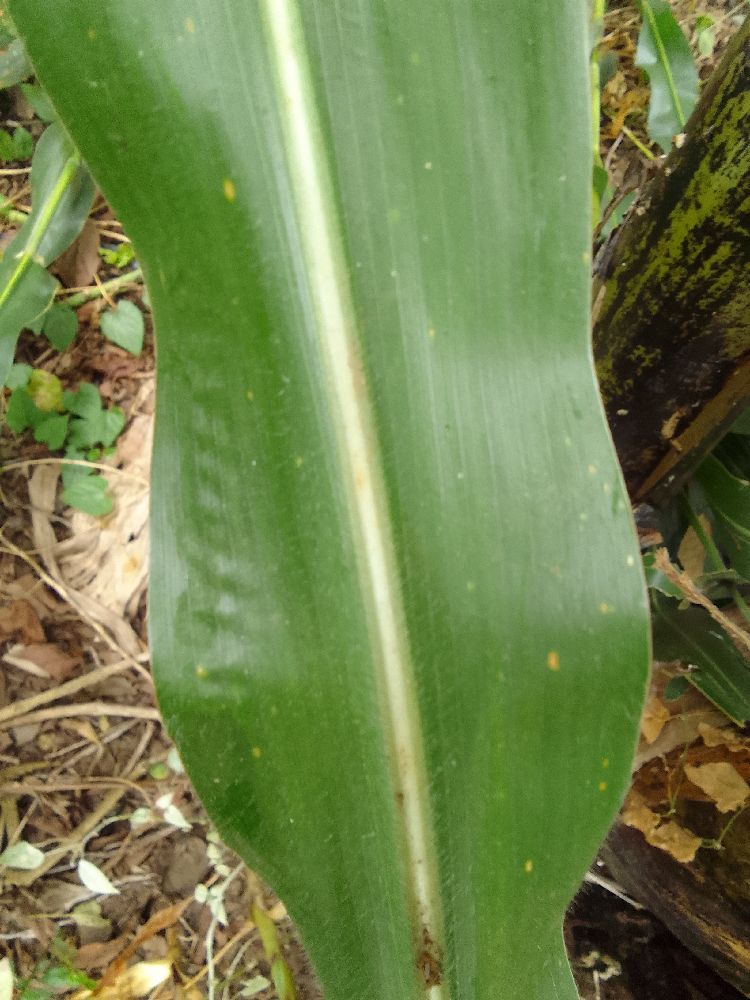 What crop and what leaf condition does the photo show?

maize, healthy
